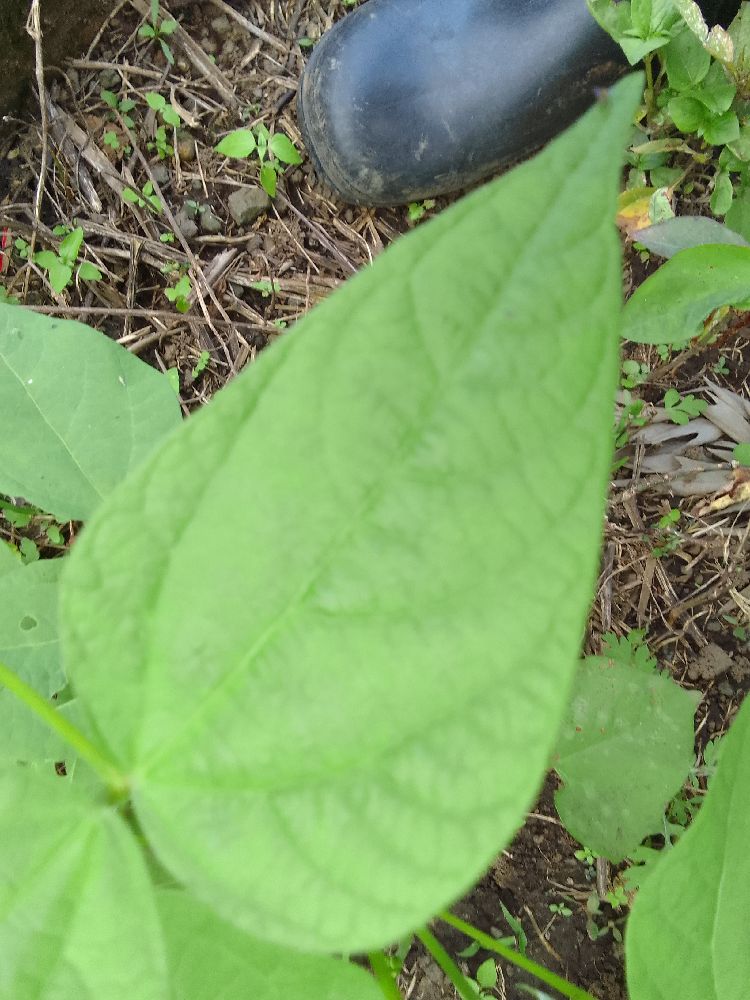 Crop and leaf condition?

common bean, healthy
